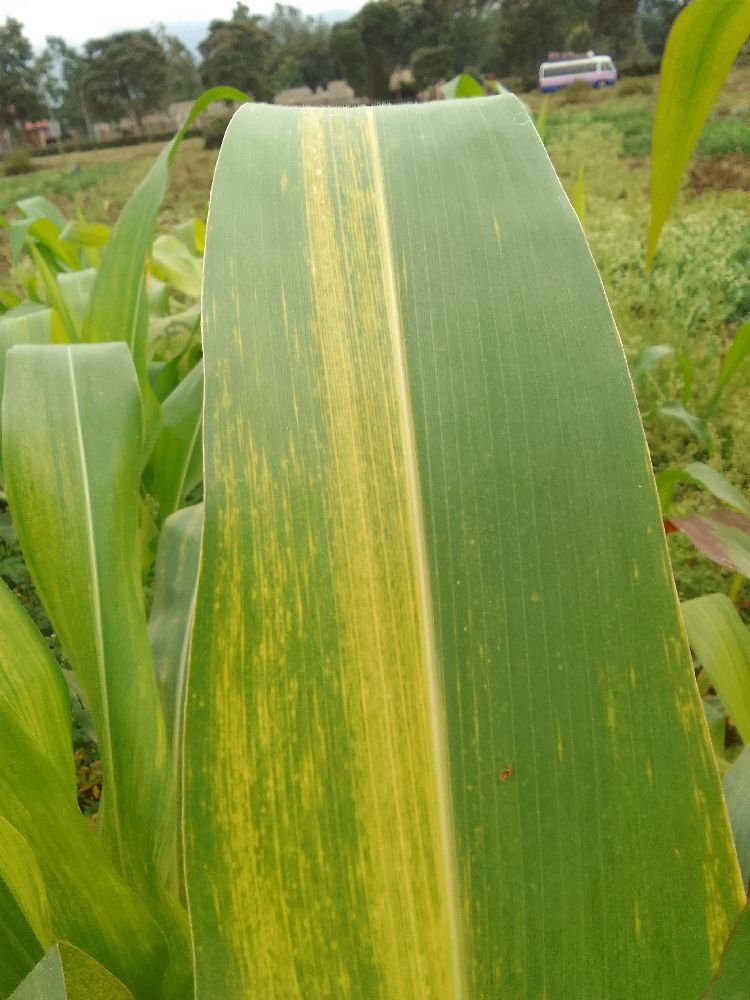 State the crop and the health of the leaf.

maize, maize lethal necrosis
